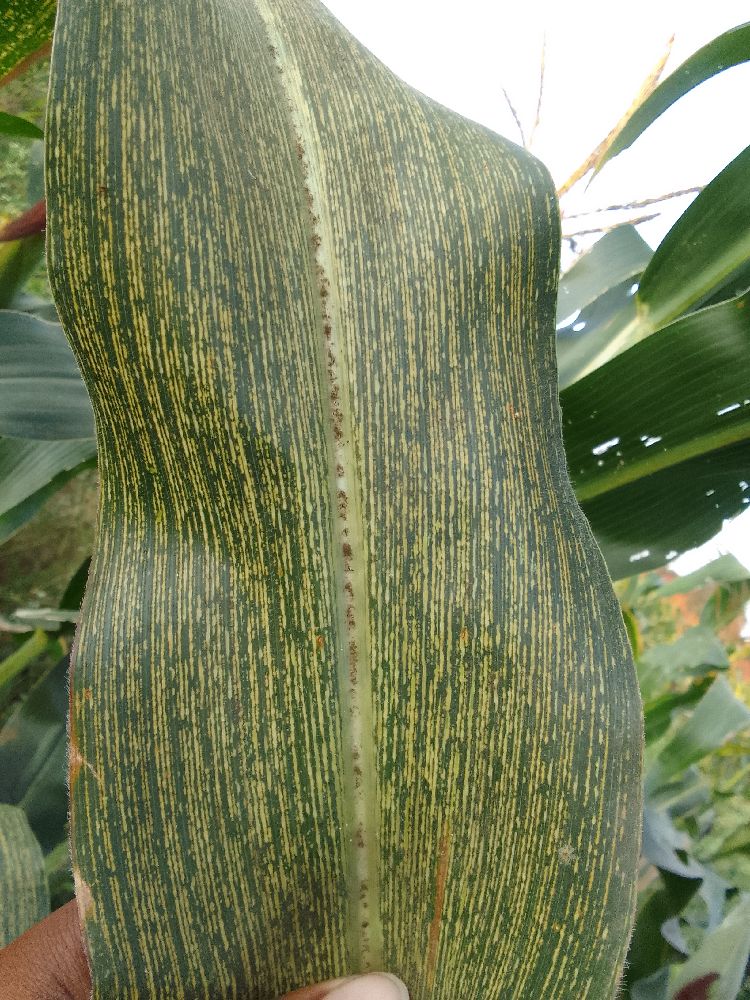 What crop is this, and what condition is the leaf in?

maize, maize streak virus
